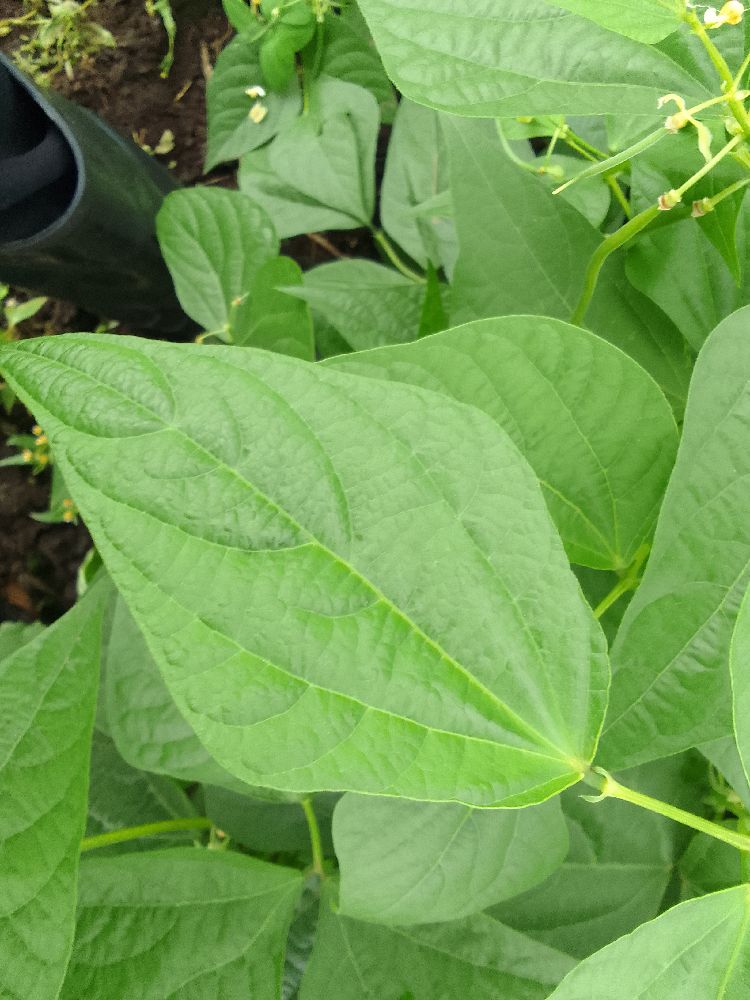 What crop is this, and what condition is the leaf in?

common bean, healthy
